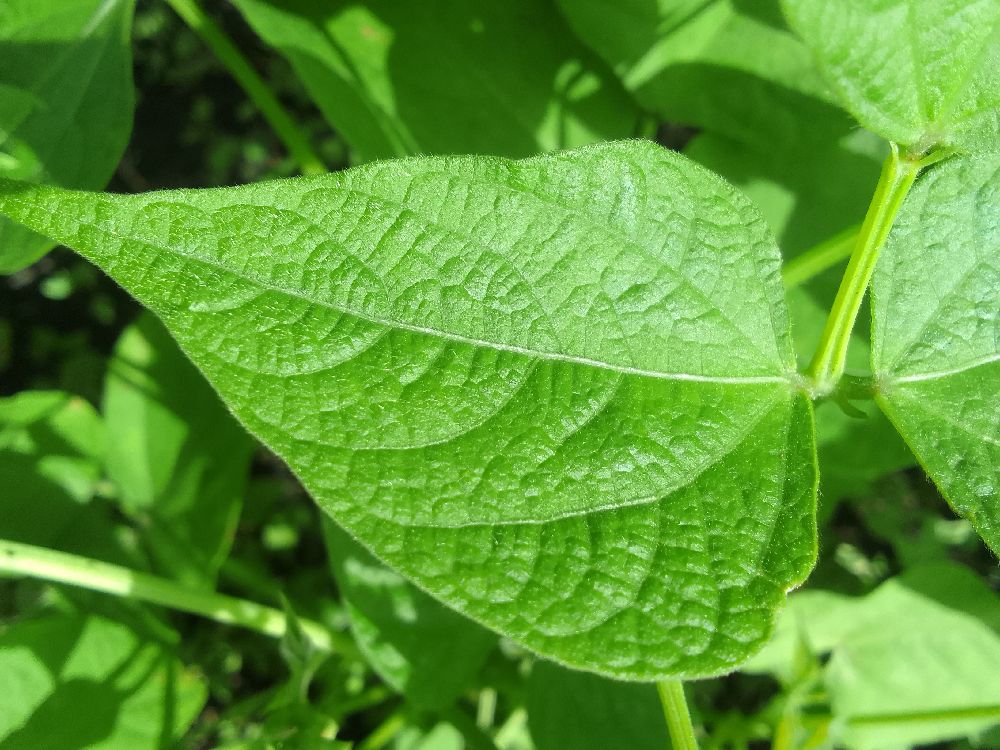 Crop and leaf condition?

common bean, healthy
